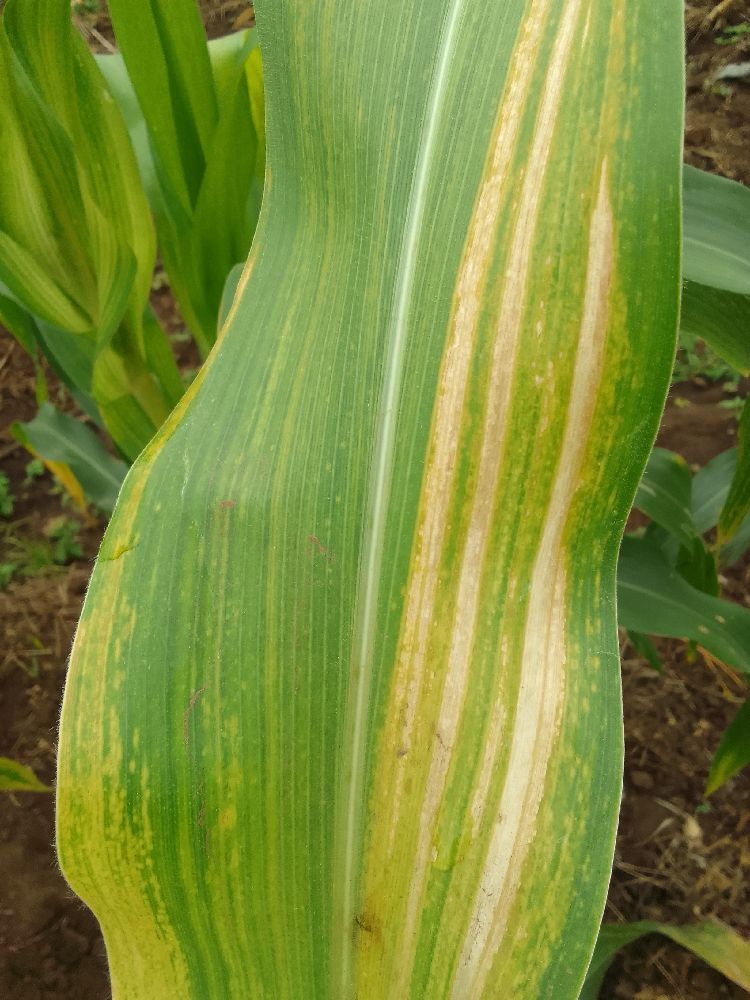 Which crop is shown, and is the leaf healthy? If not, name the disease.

maize, maize lethal necrosis
